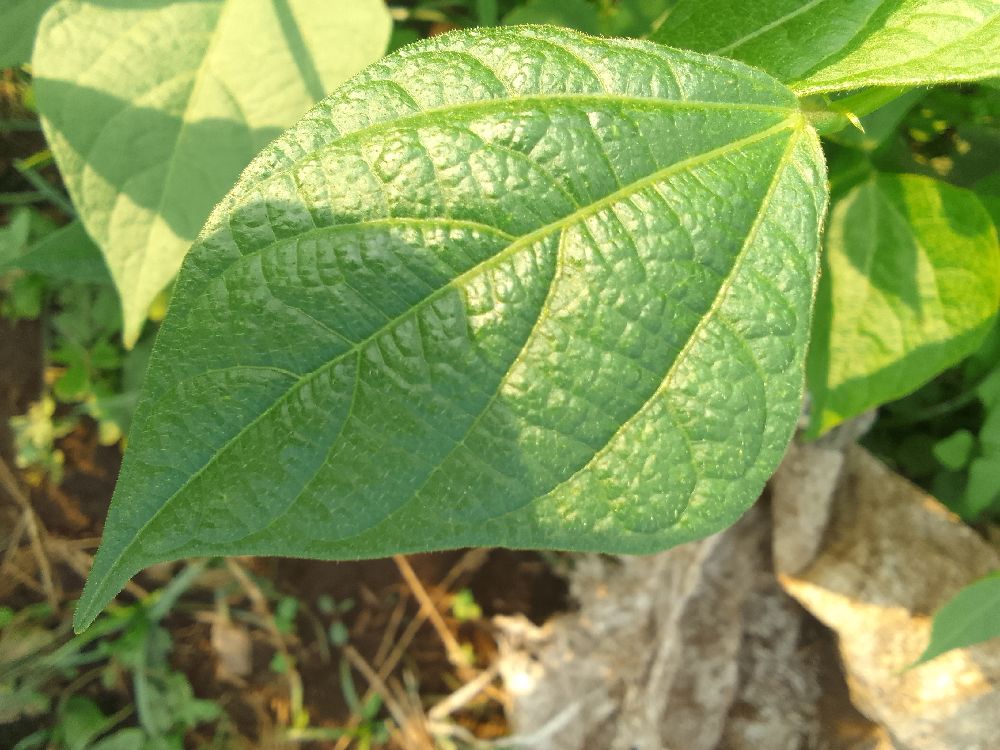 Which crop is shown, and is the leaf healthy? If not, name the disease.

common bean, healthy
